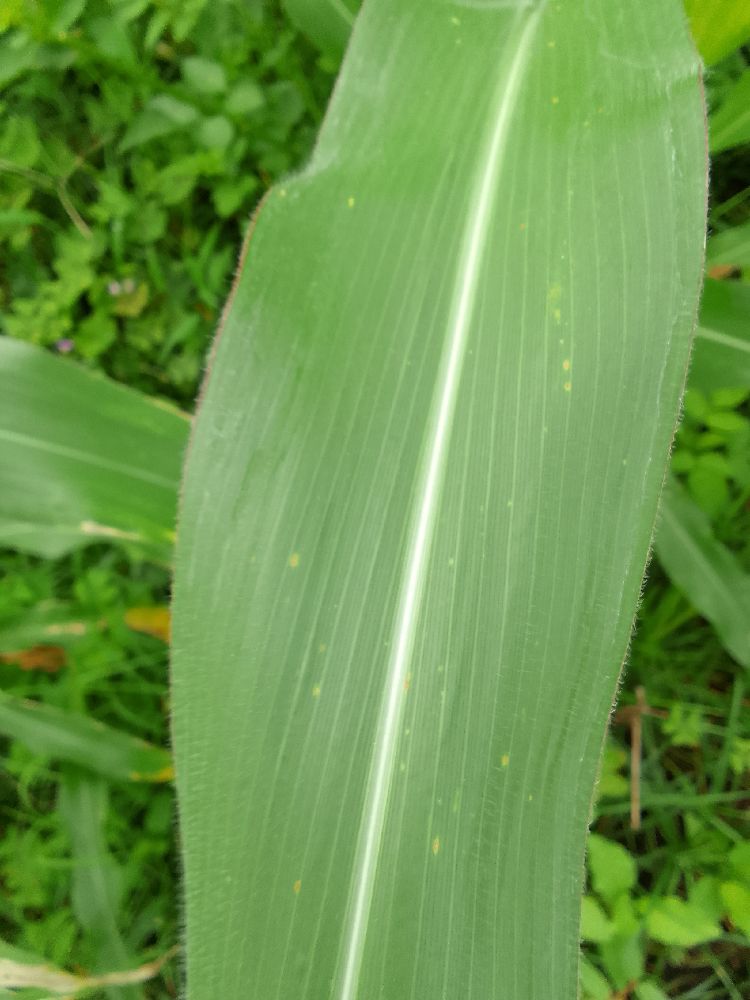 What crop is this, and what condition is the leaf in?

maize, healthy
